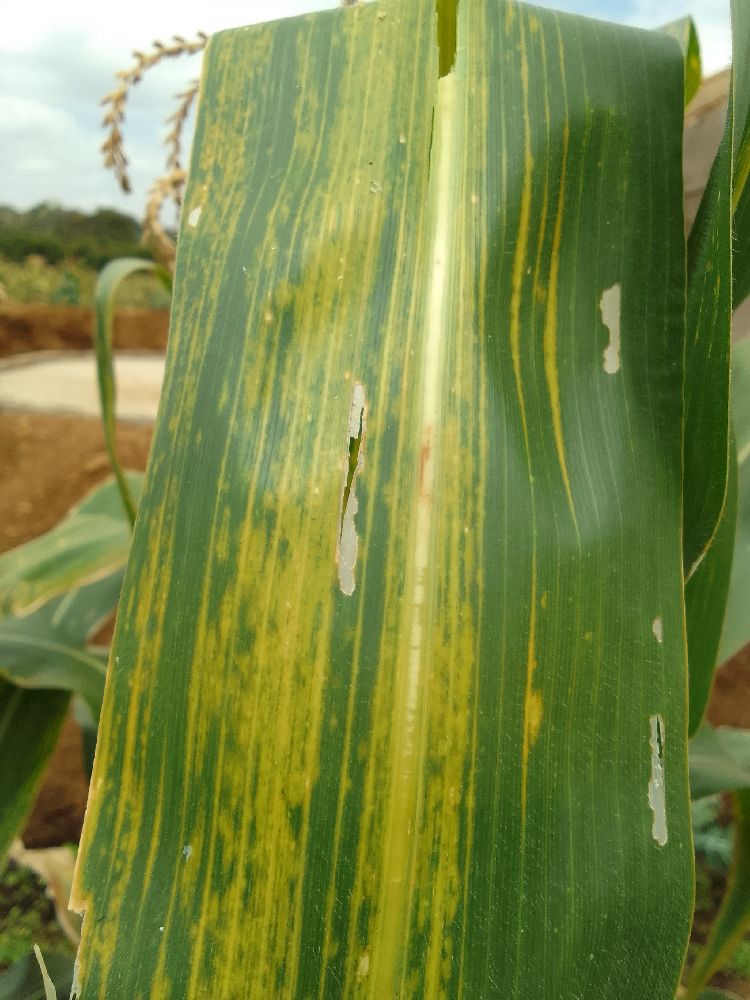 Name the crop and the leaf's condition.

maize, maize lethal necrosis
